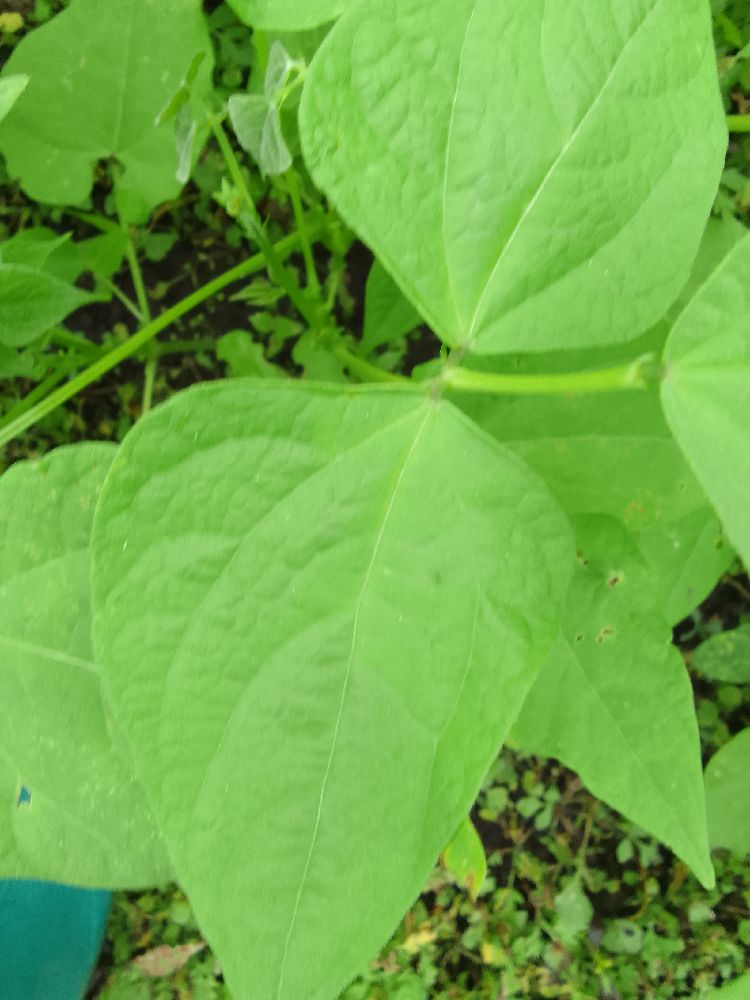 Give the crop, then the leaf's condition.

common bean, healthy
